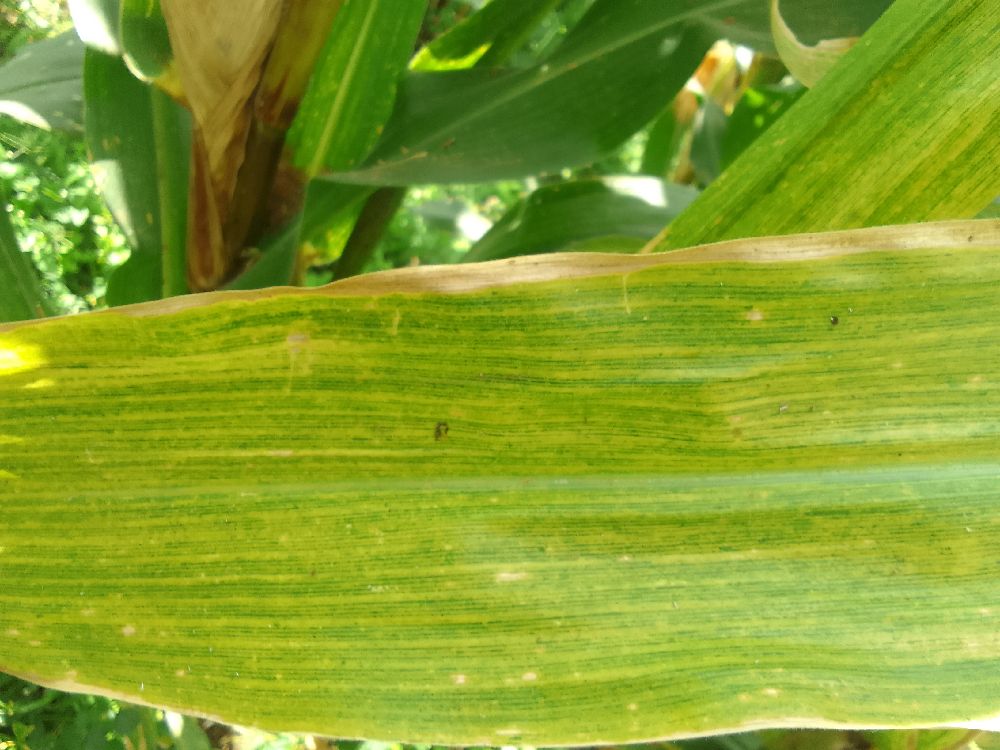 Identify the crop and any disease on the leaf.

maize, maize lethal necrosis
